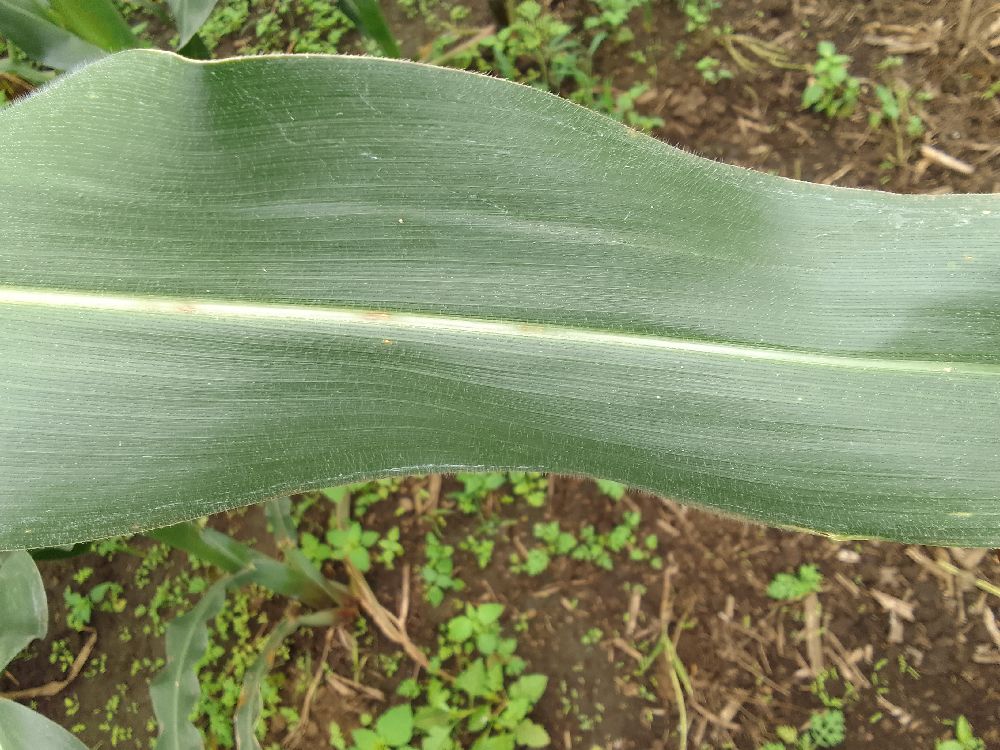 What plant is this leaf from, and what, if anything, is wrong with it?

maize, healthy
